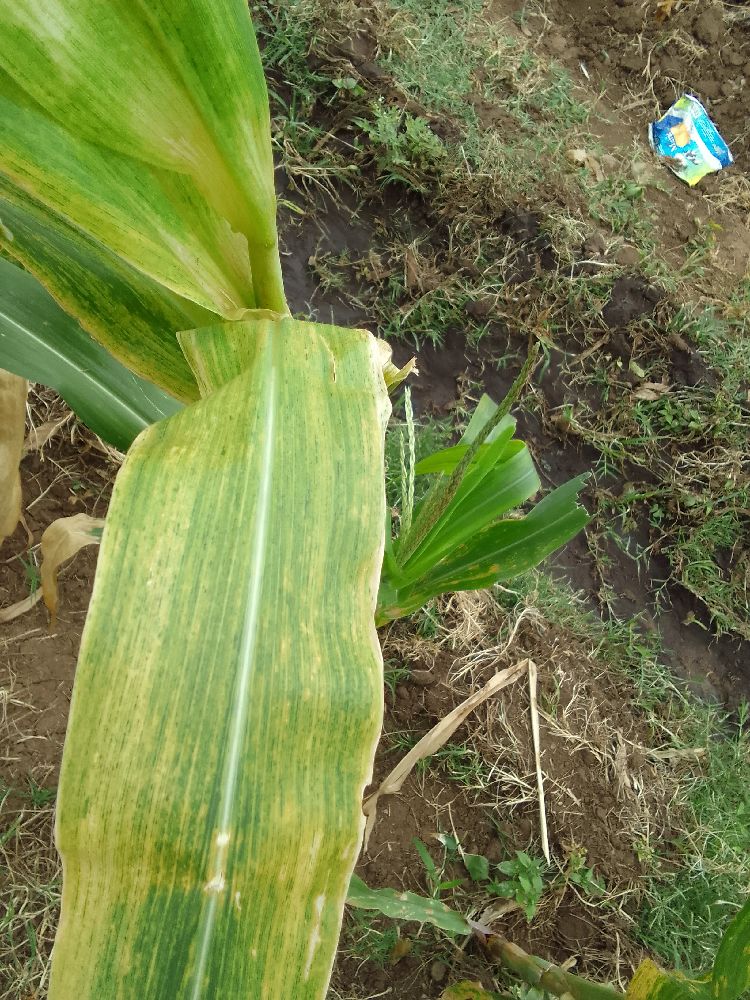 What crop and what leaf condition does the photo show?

maize, maize lethal necrosis
